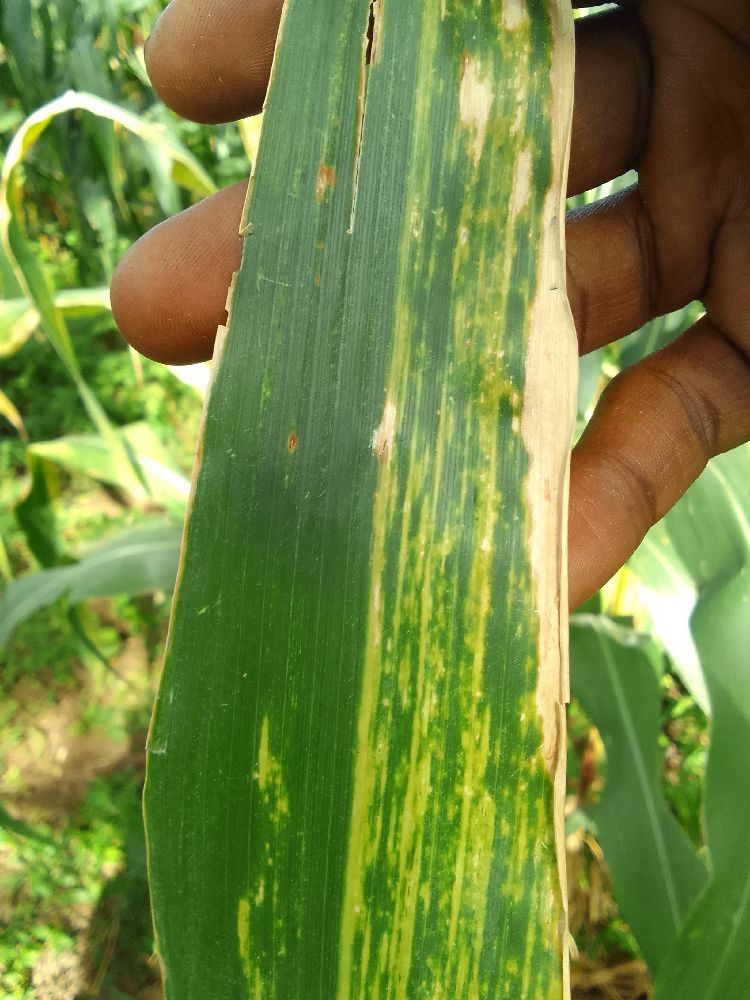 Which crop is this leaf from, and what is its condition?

maize, maize lethal necrosis
